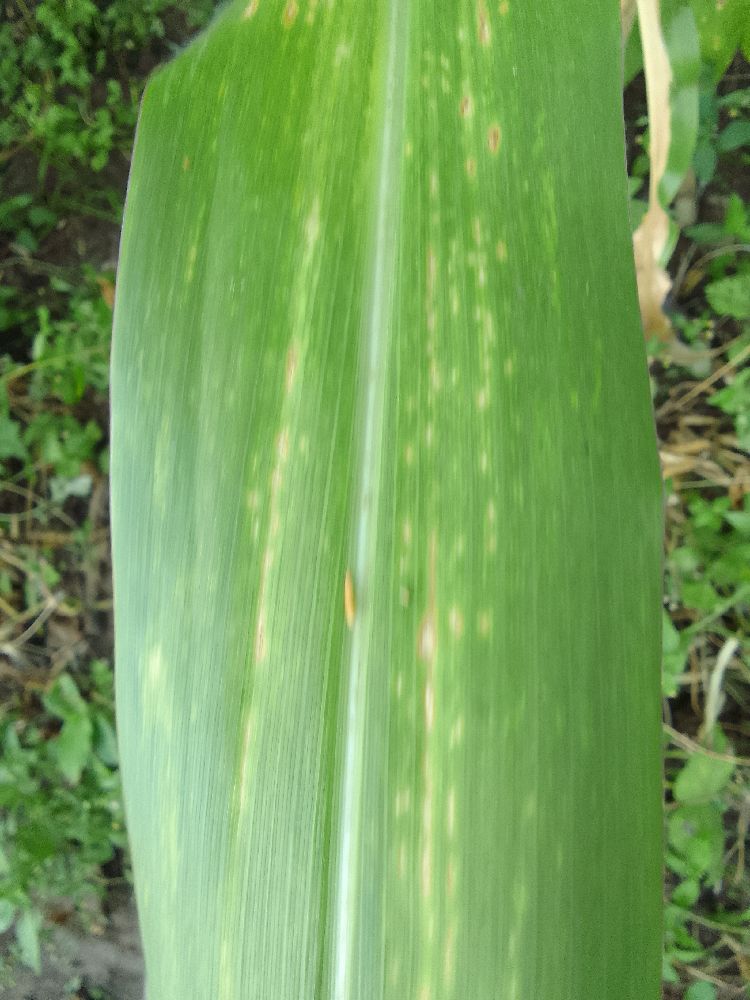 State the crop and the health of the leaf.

maize, maize lethal necrosis
